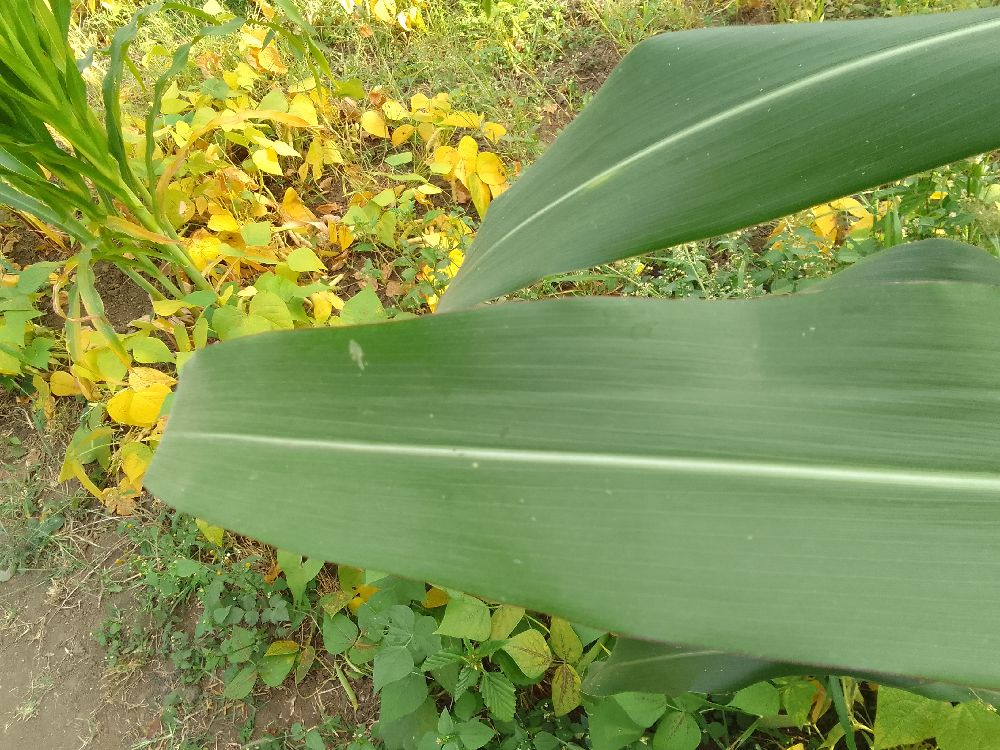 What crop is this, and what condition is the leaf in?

maize, healthy
